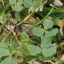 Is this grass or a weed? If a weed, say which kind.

unstructured weed
